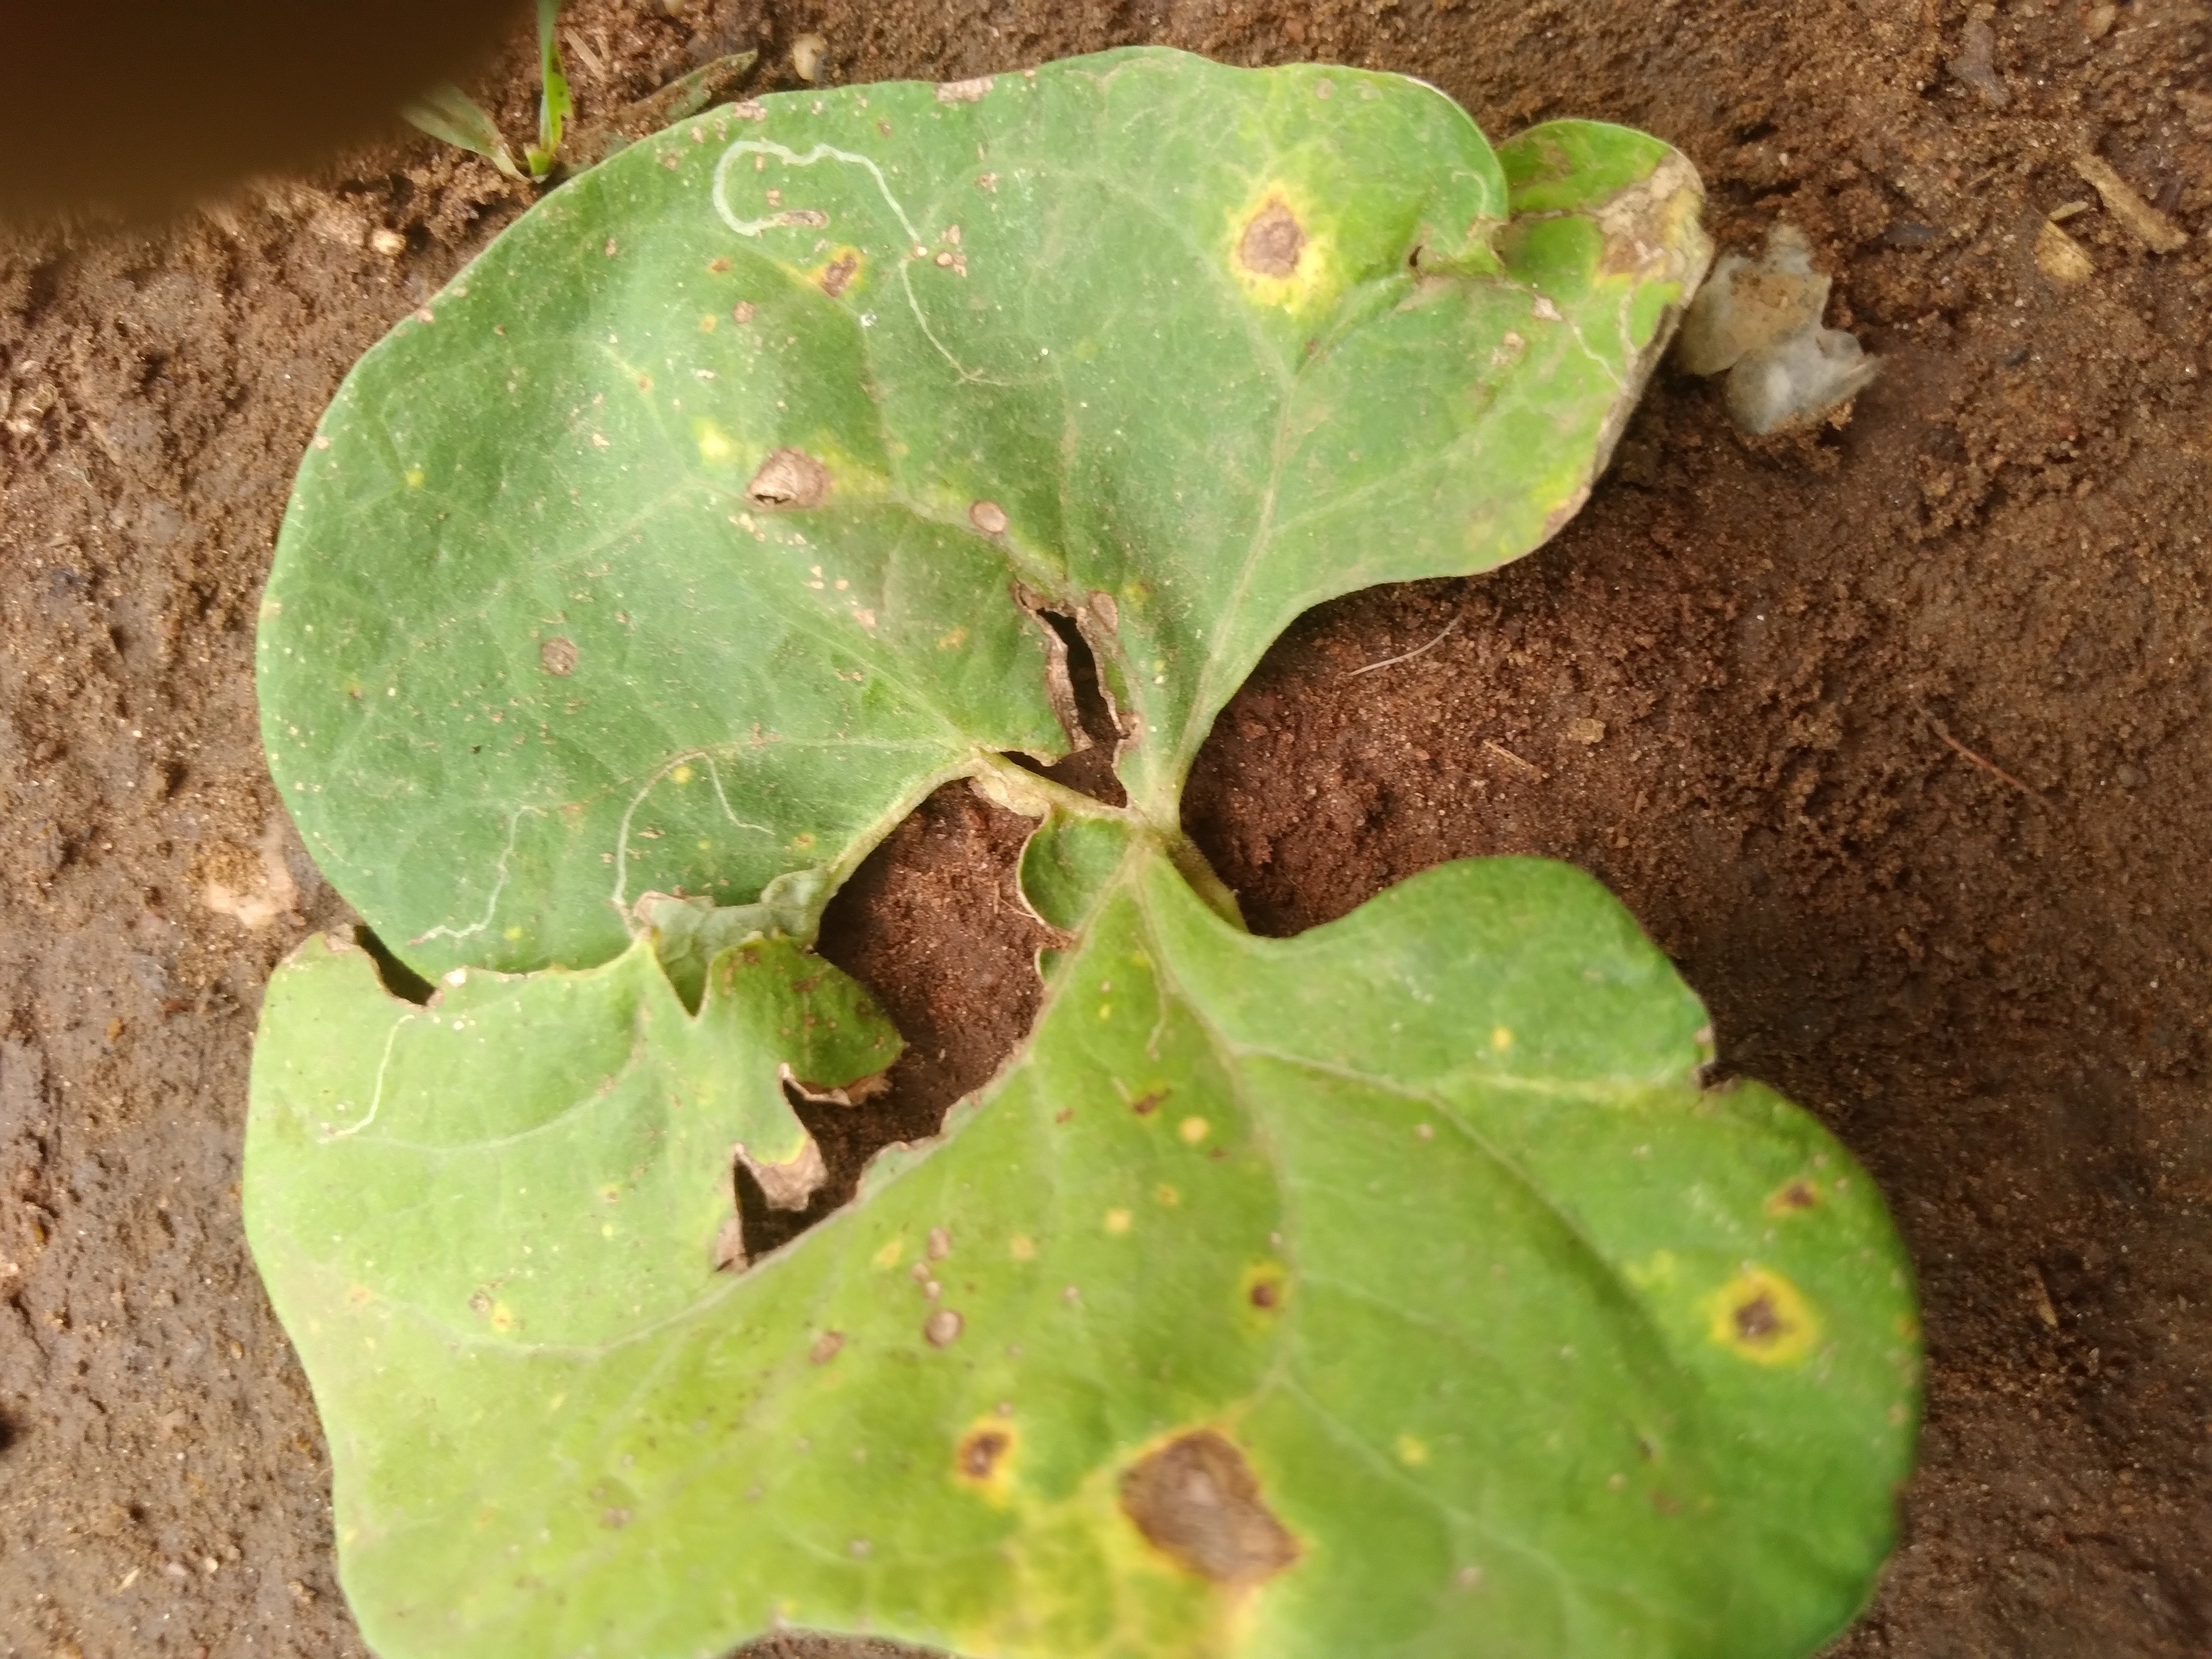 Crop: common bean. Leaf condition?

rust
